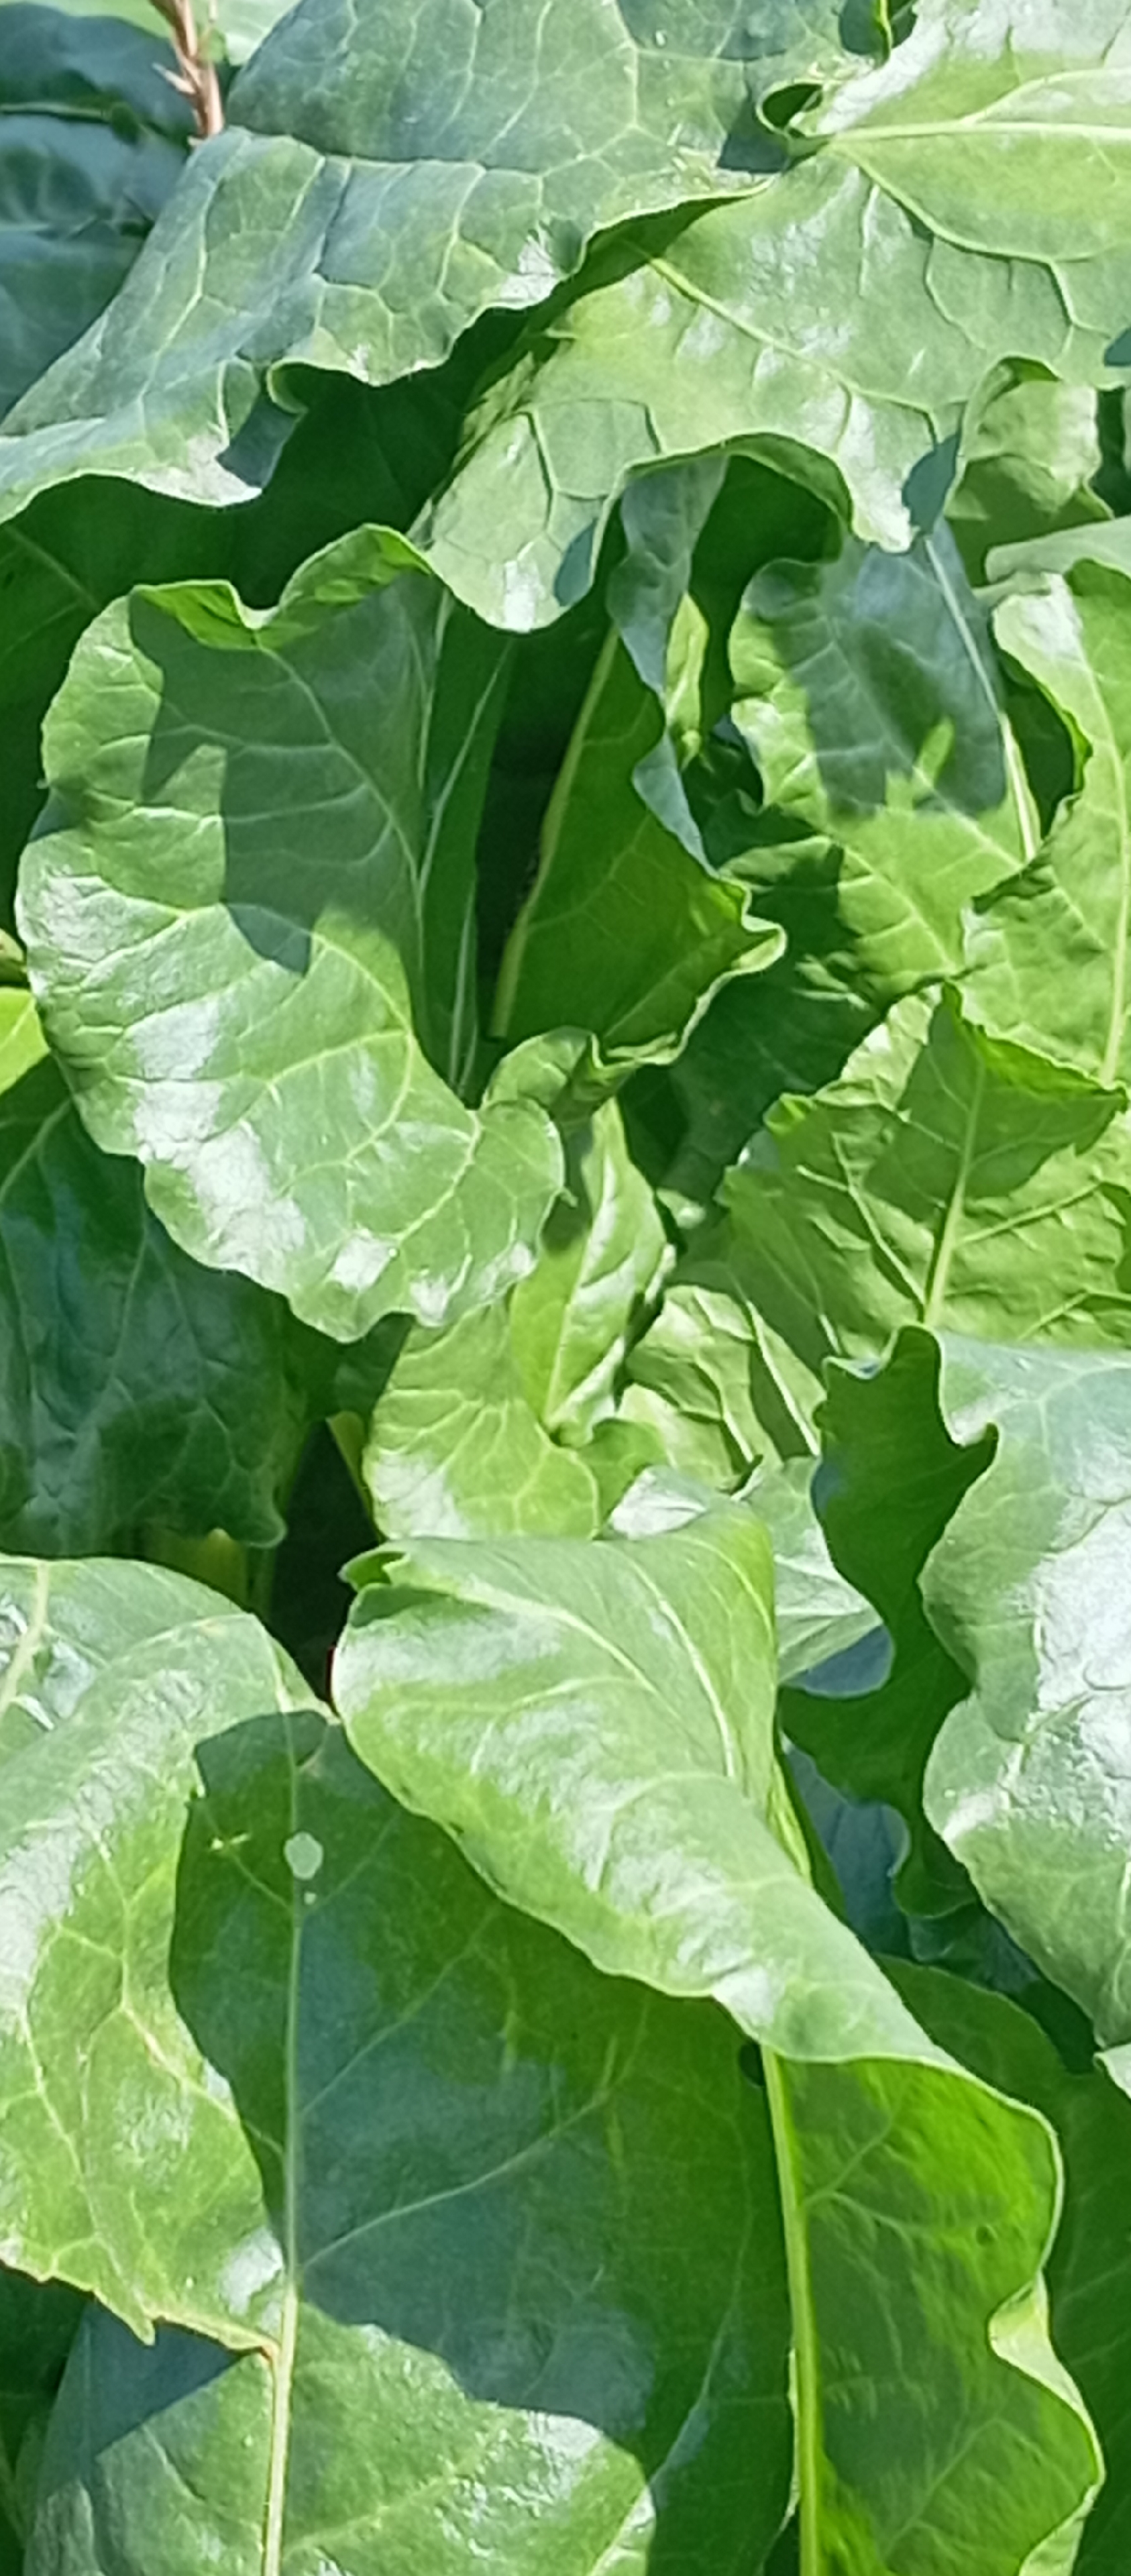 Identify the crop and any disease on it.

beet, unaffected
